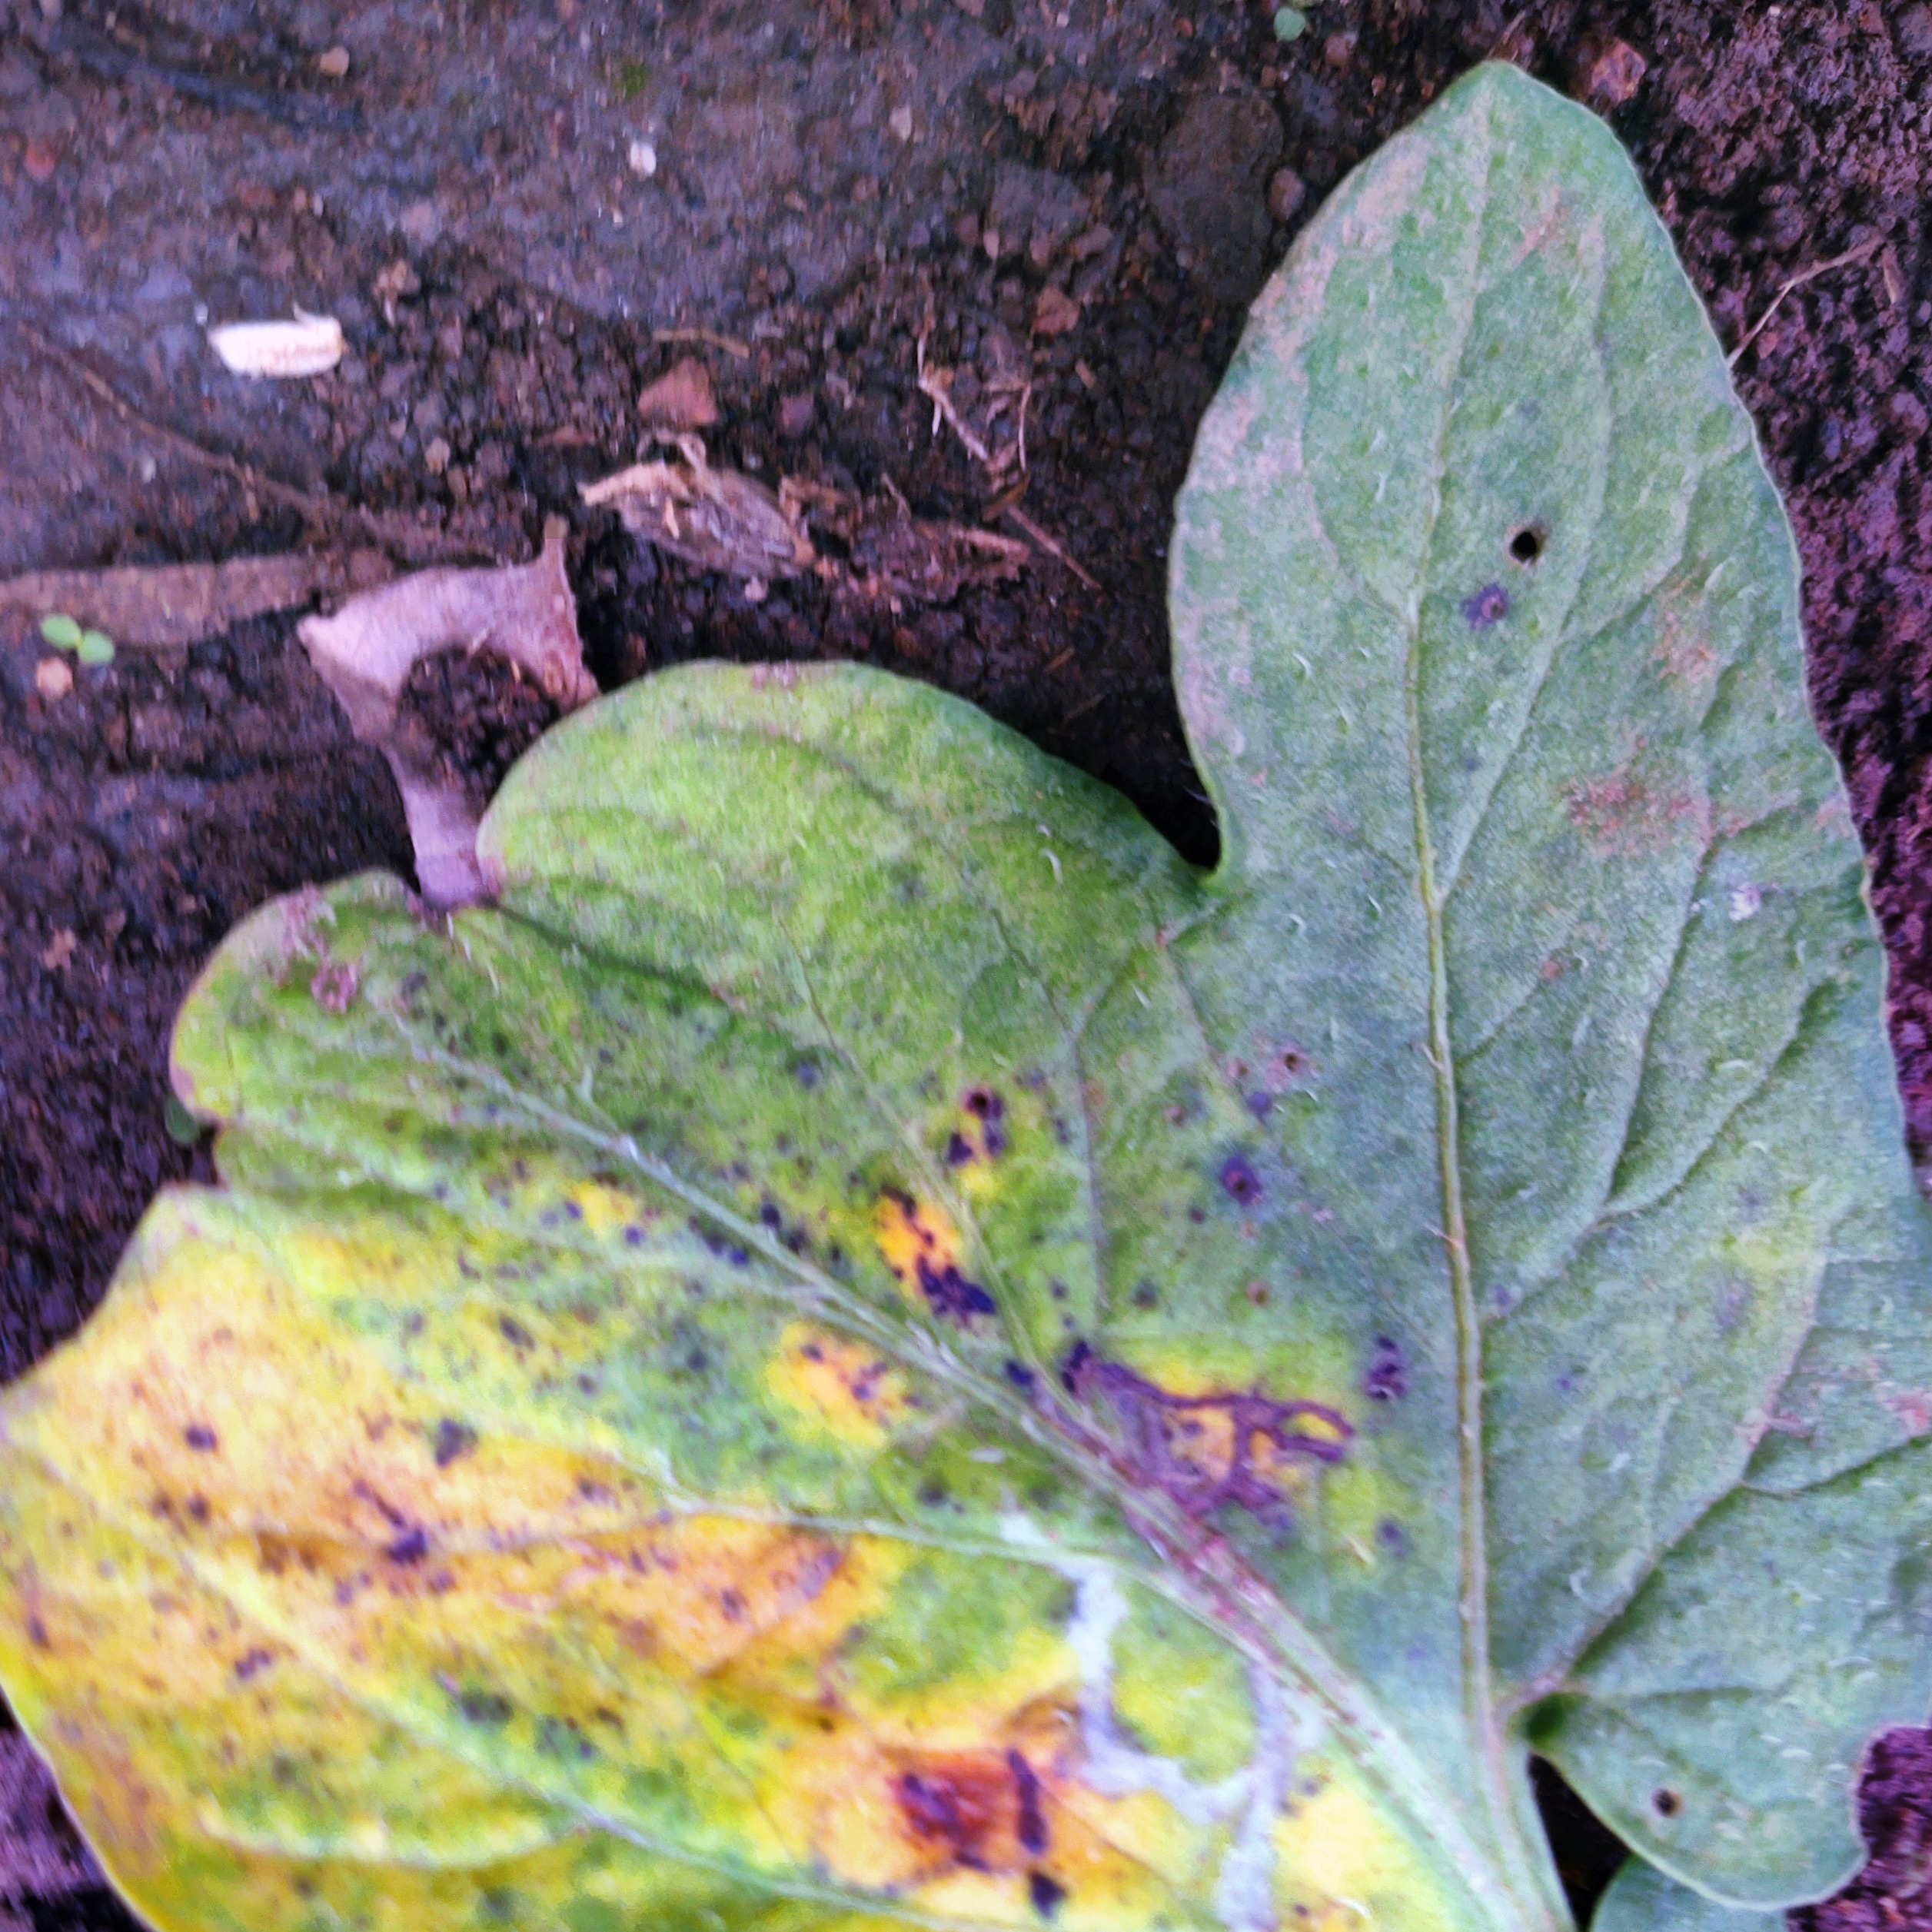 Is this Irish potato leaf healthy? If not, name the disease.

late blight
